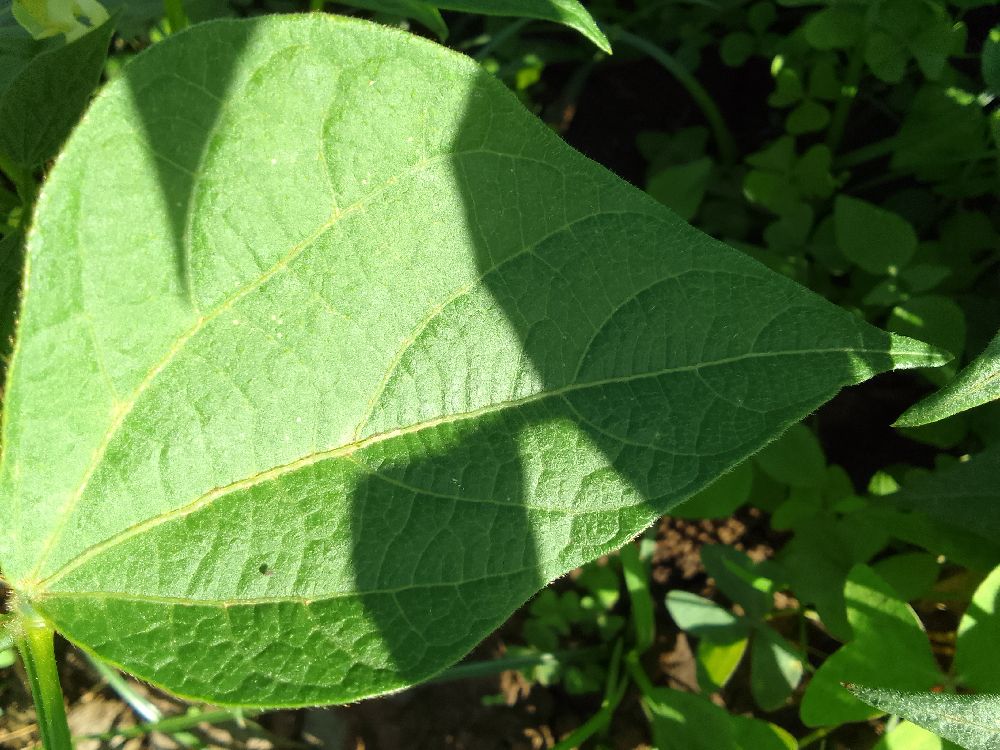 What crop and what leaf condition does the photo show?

common bean, healthy
